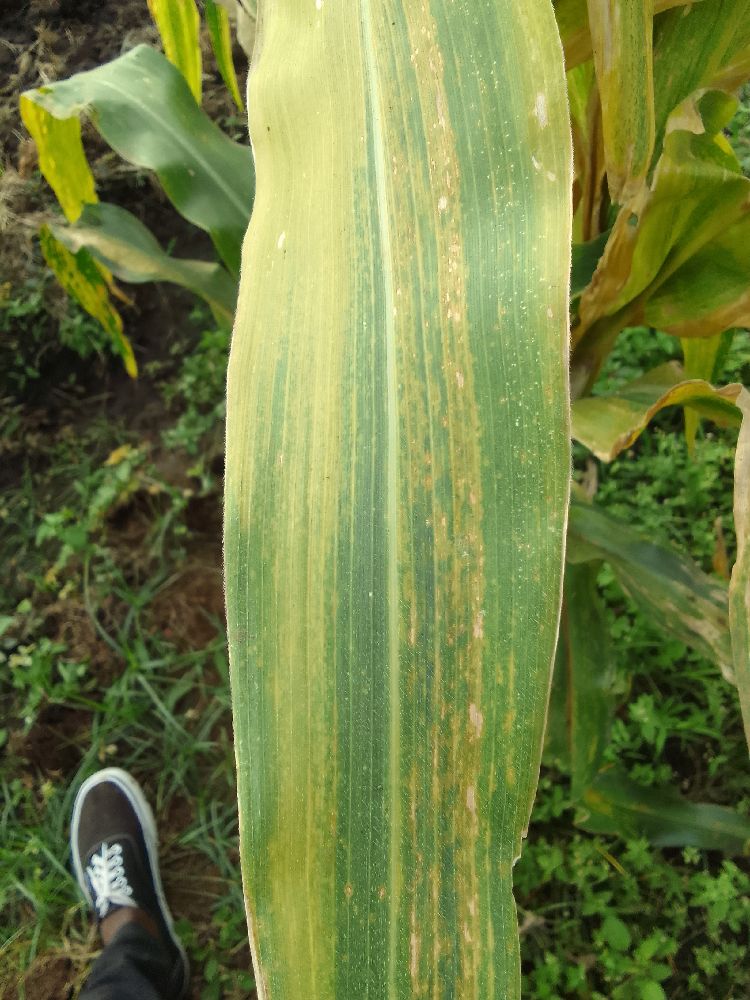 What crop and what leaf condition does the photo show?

maize, maize lethal necrosis
